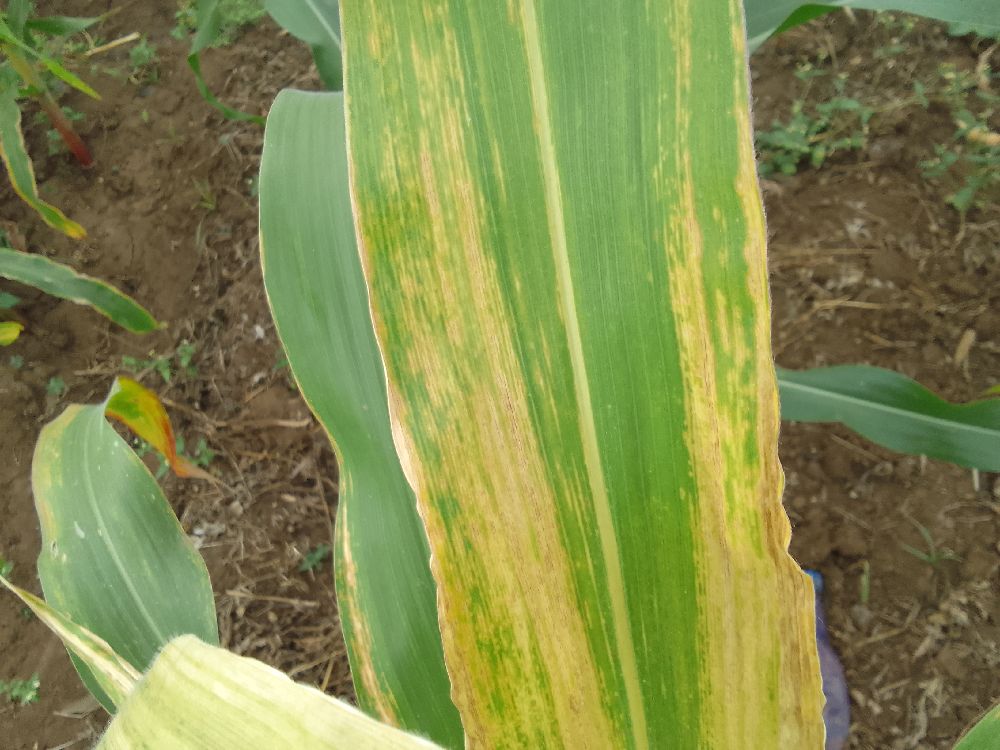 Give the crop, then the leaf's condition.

maize, maize lethal necrosis
